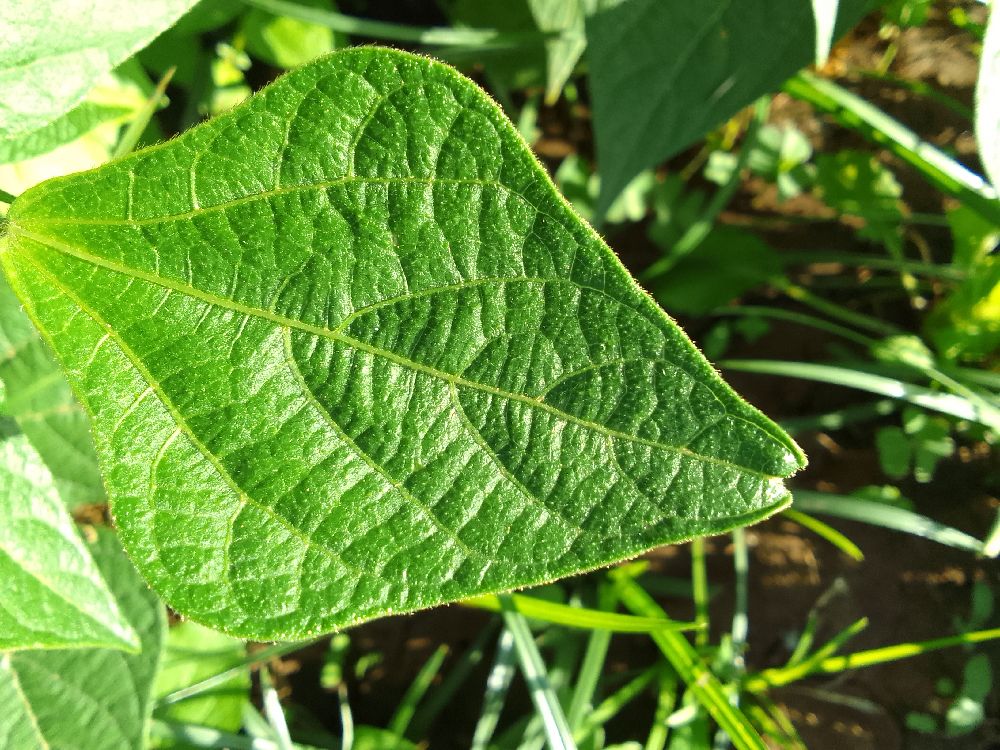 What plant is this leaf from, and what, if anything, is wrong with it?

common bean, healthy
